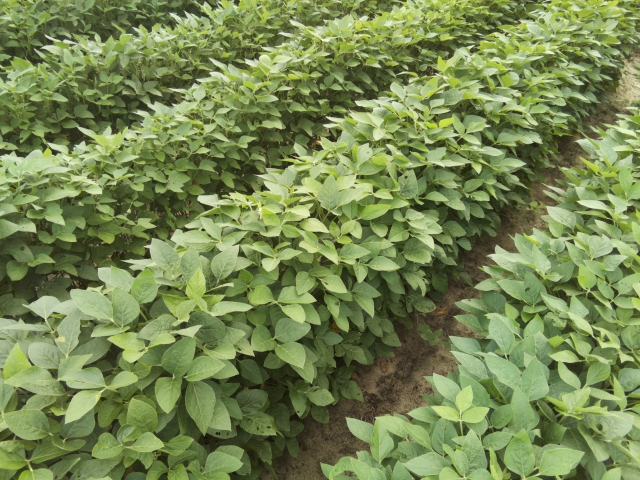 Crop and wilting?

soybean, leaves with no wilting
